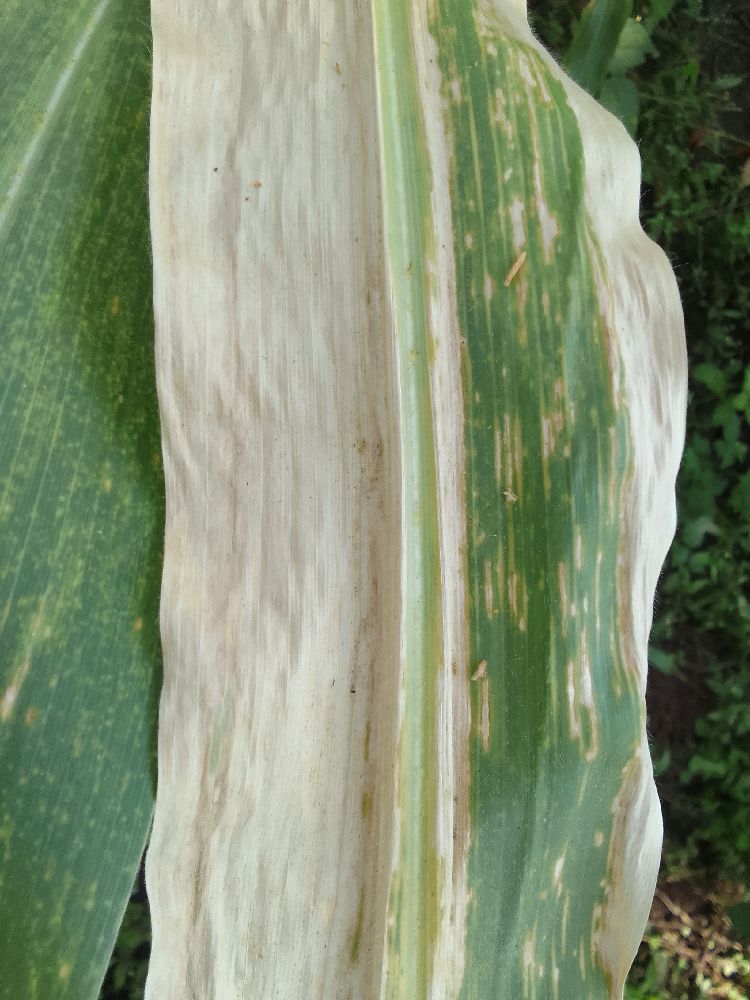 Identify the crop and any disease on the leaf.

maize, maize lethal necrosis
